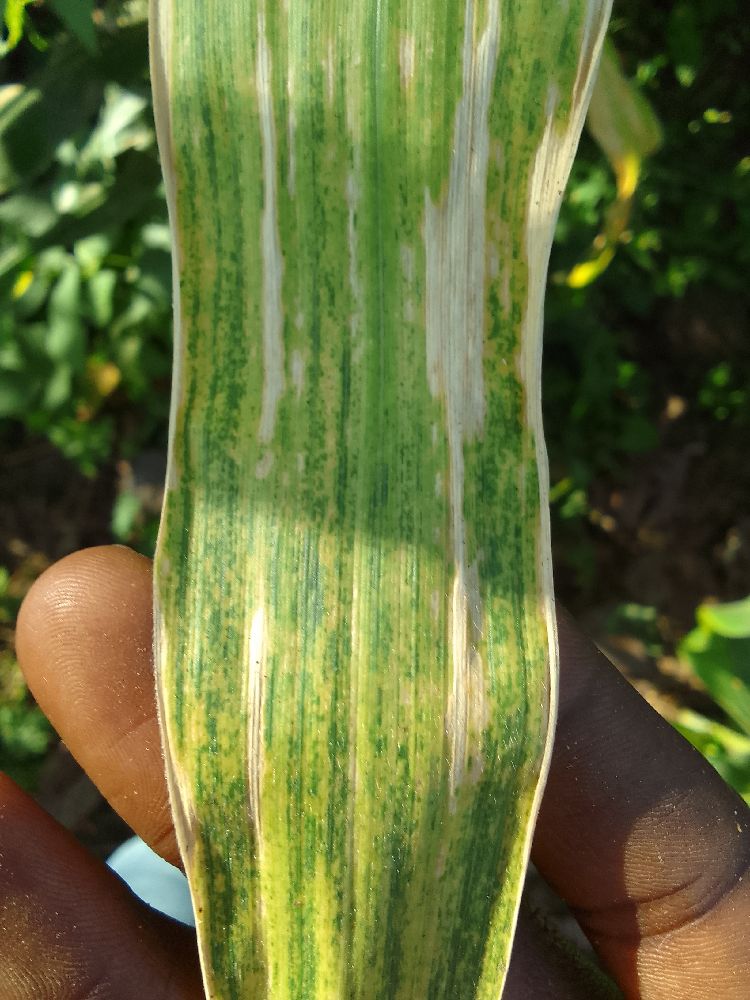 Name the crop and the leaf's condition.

maize, maize lethal necrosis
